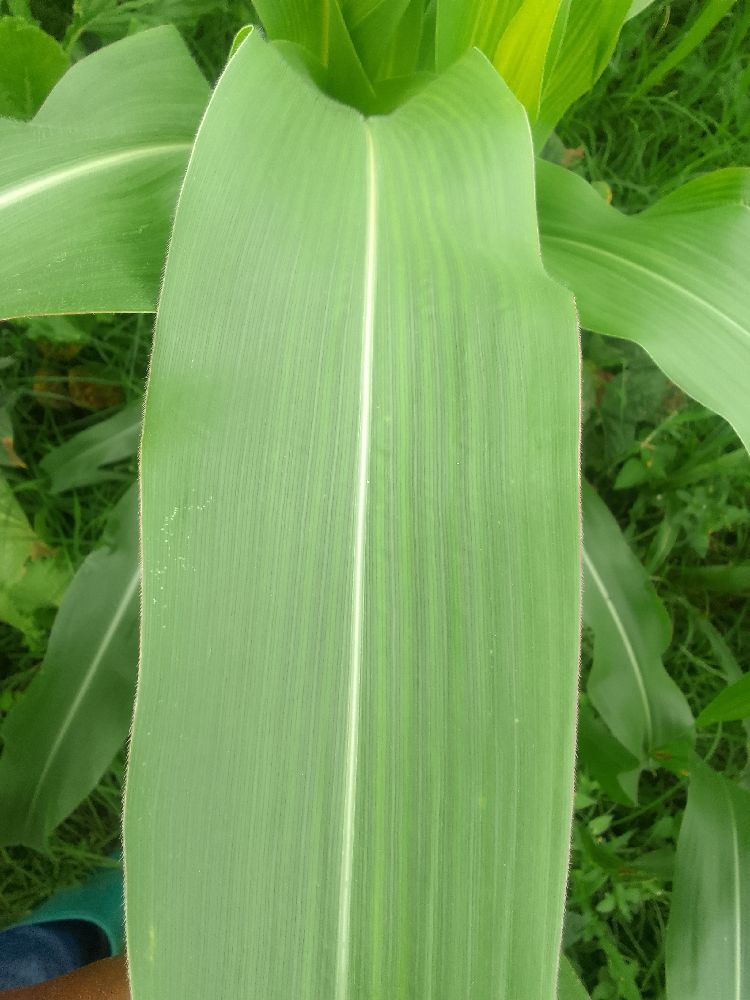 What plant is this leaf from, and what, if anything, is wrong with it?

maize, healthy
